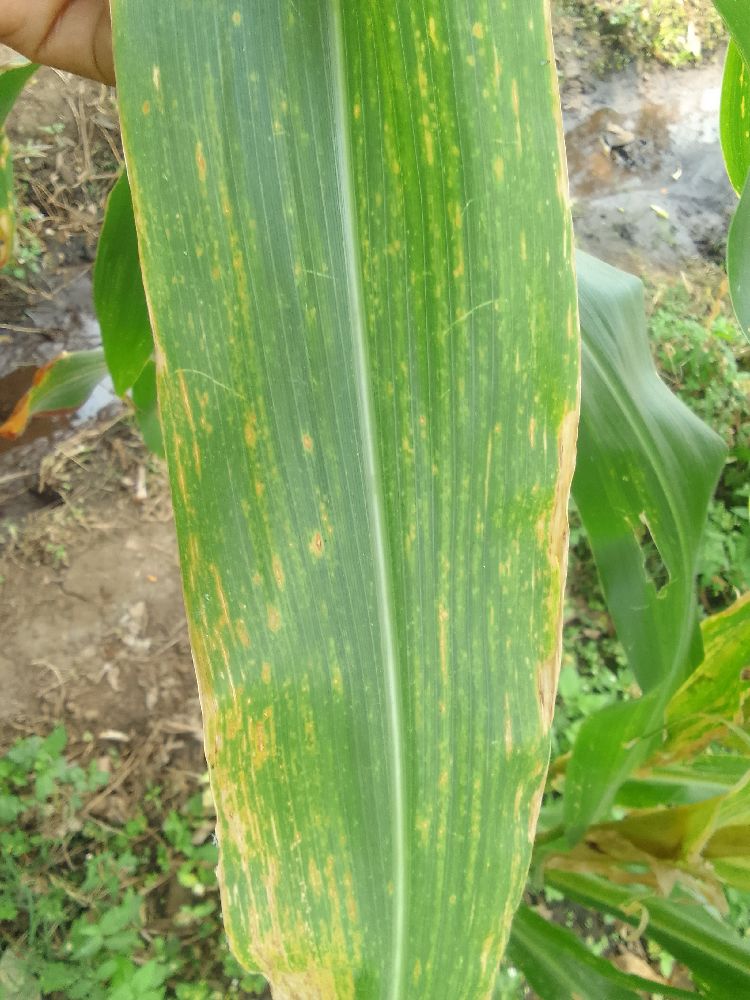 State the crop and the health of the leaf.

maize, maize lethal necrosis
